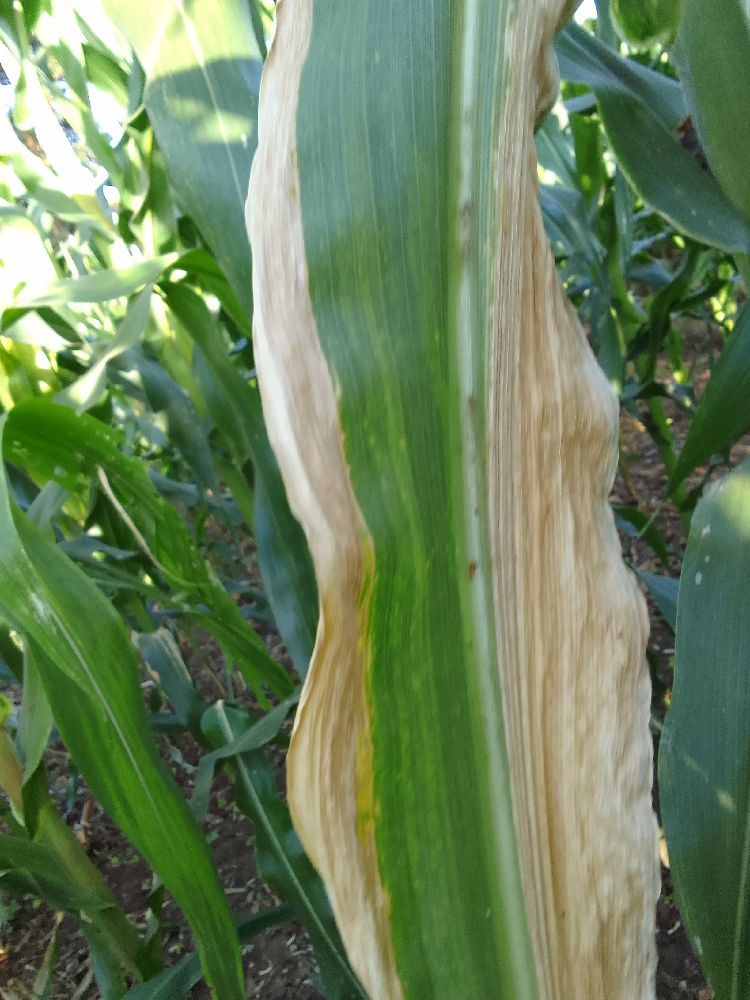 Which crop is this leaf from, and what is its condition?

maize, maize lethal necrosis
